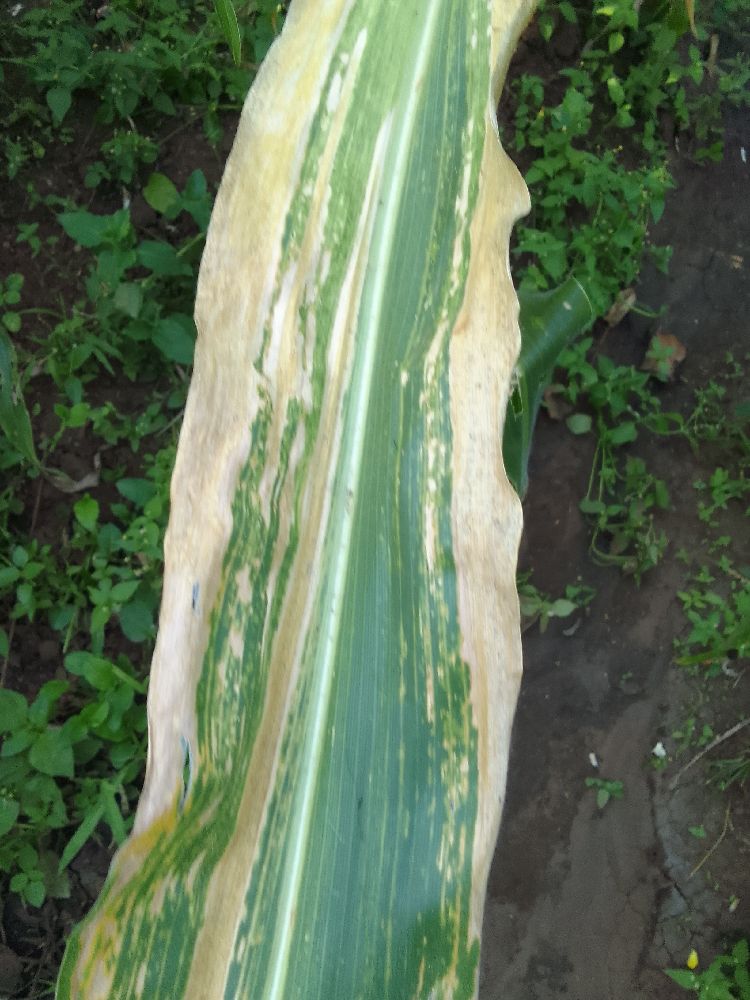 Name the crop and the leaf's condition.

maize, maize lethal necrosis
